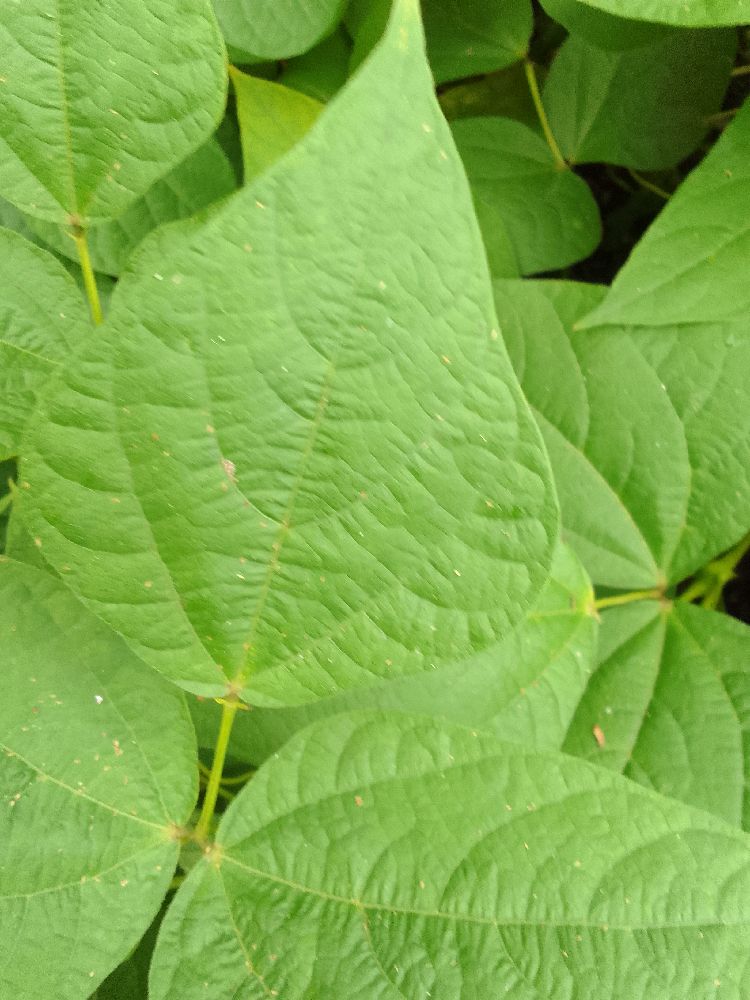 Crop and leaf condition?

common bean, healthy
